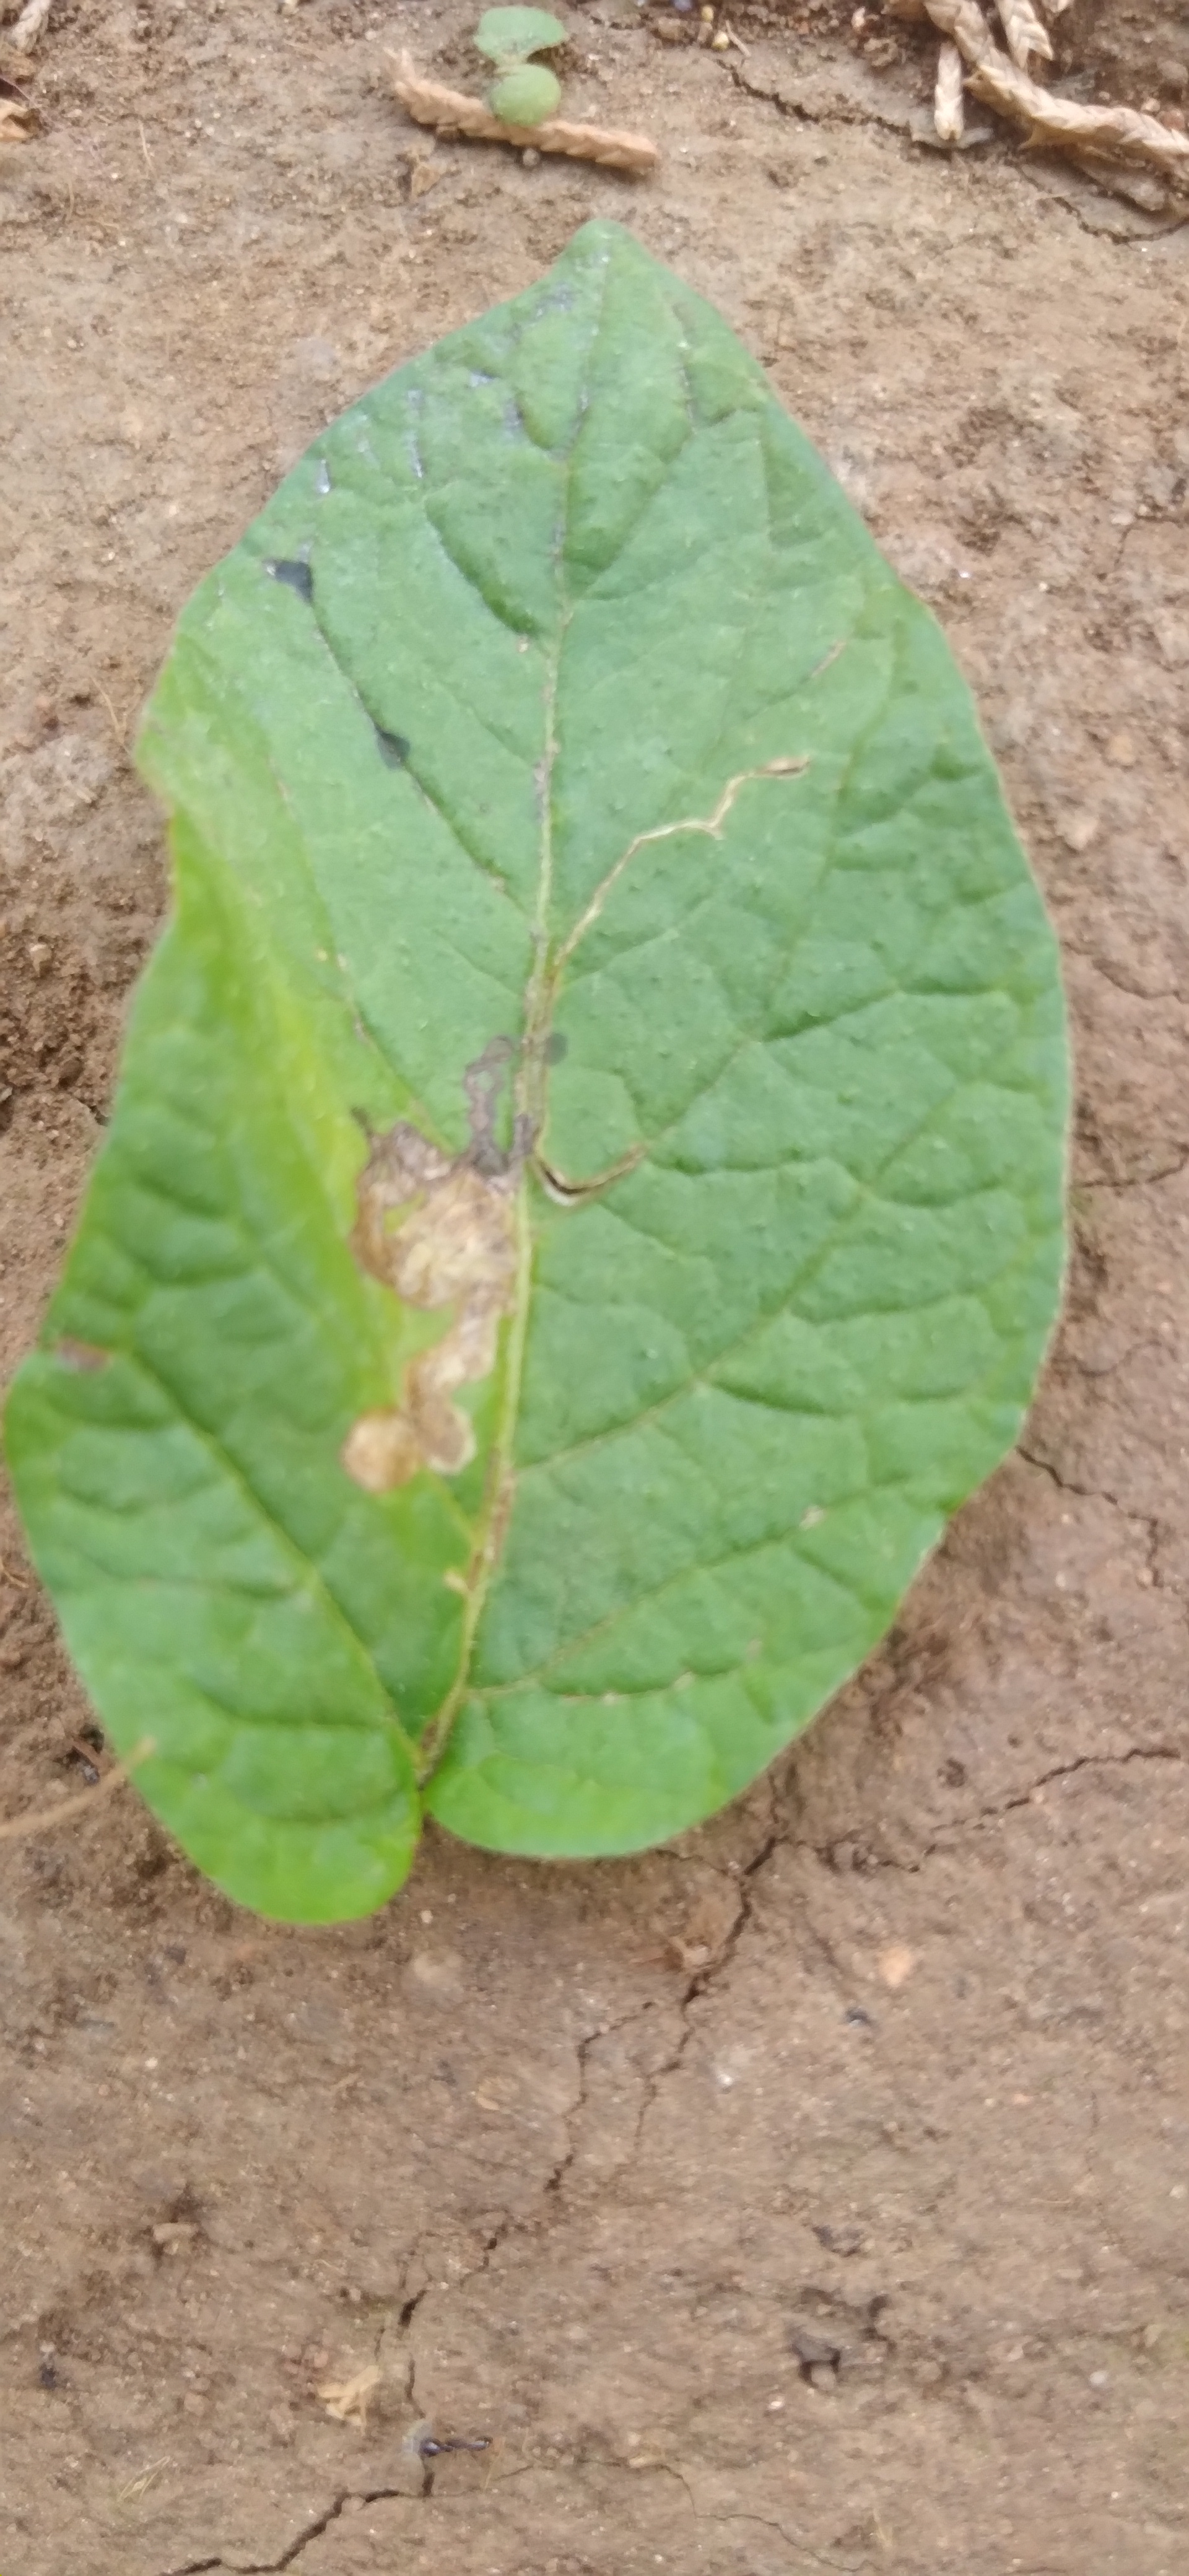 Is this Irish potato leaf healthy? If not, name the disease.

early blight
